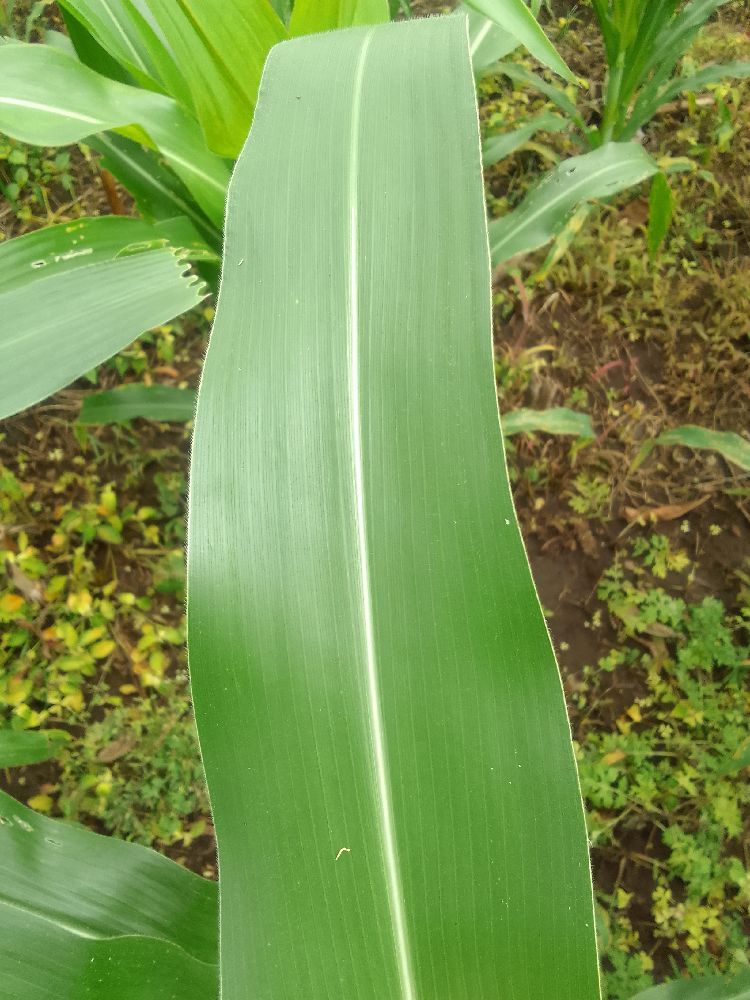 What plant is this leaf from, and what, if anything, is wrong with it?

maize, healthy
